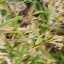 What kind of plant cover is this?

grass
